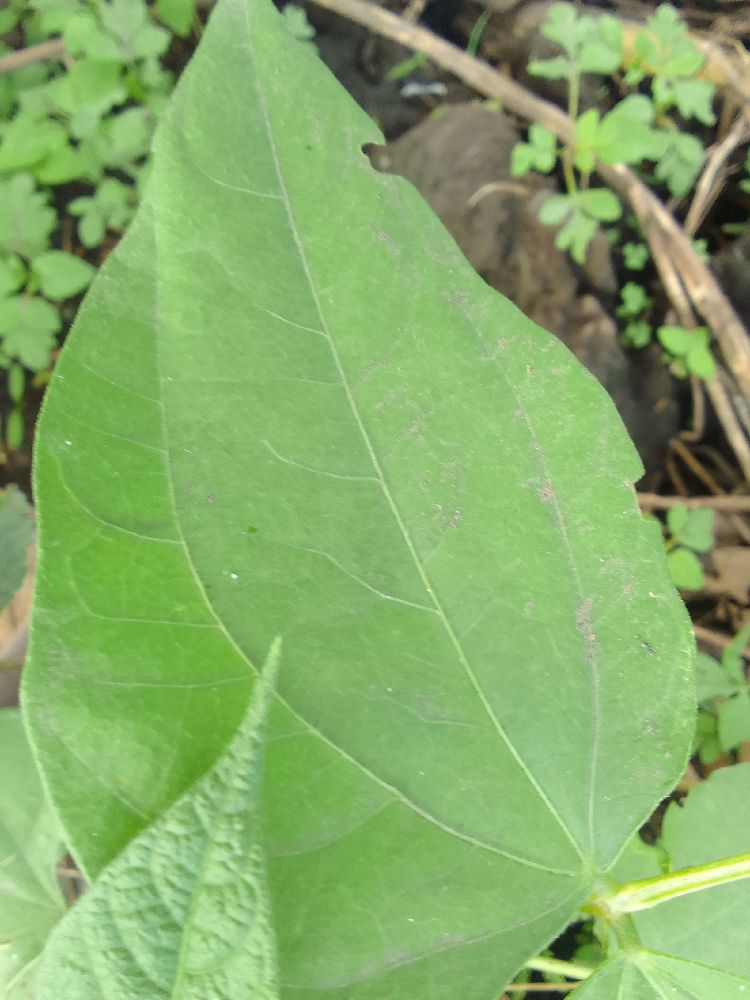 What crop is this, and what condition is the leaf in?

common bean, healthy
